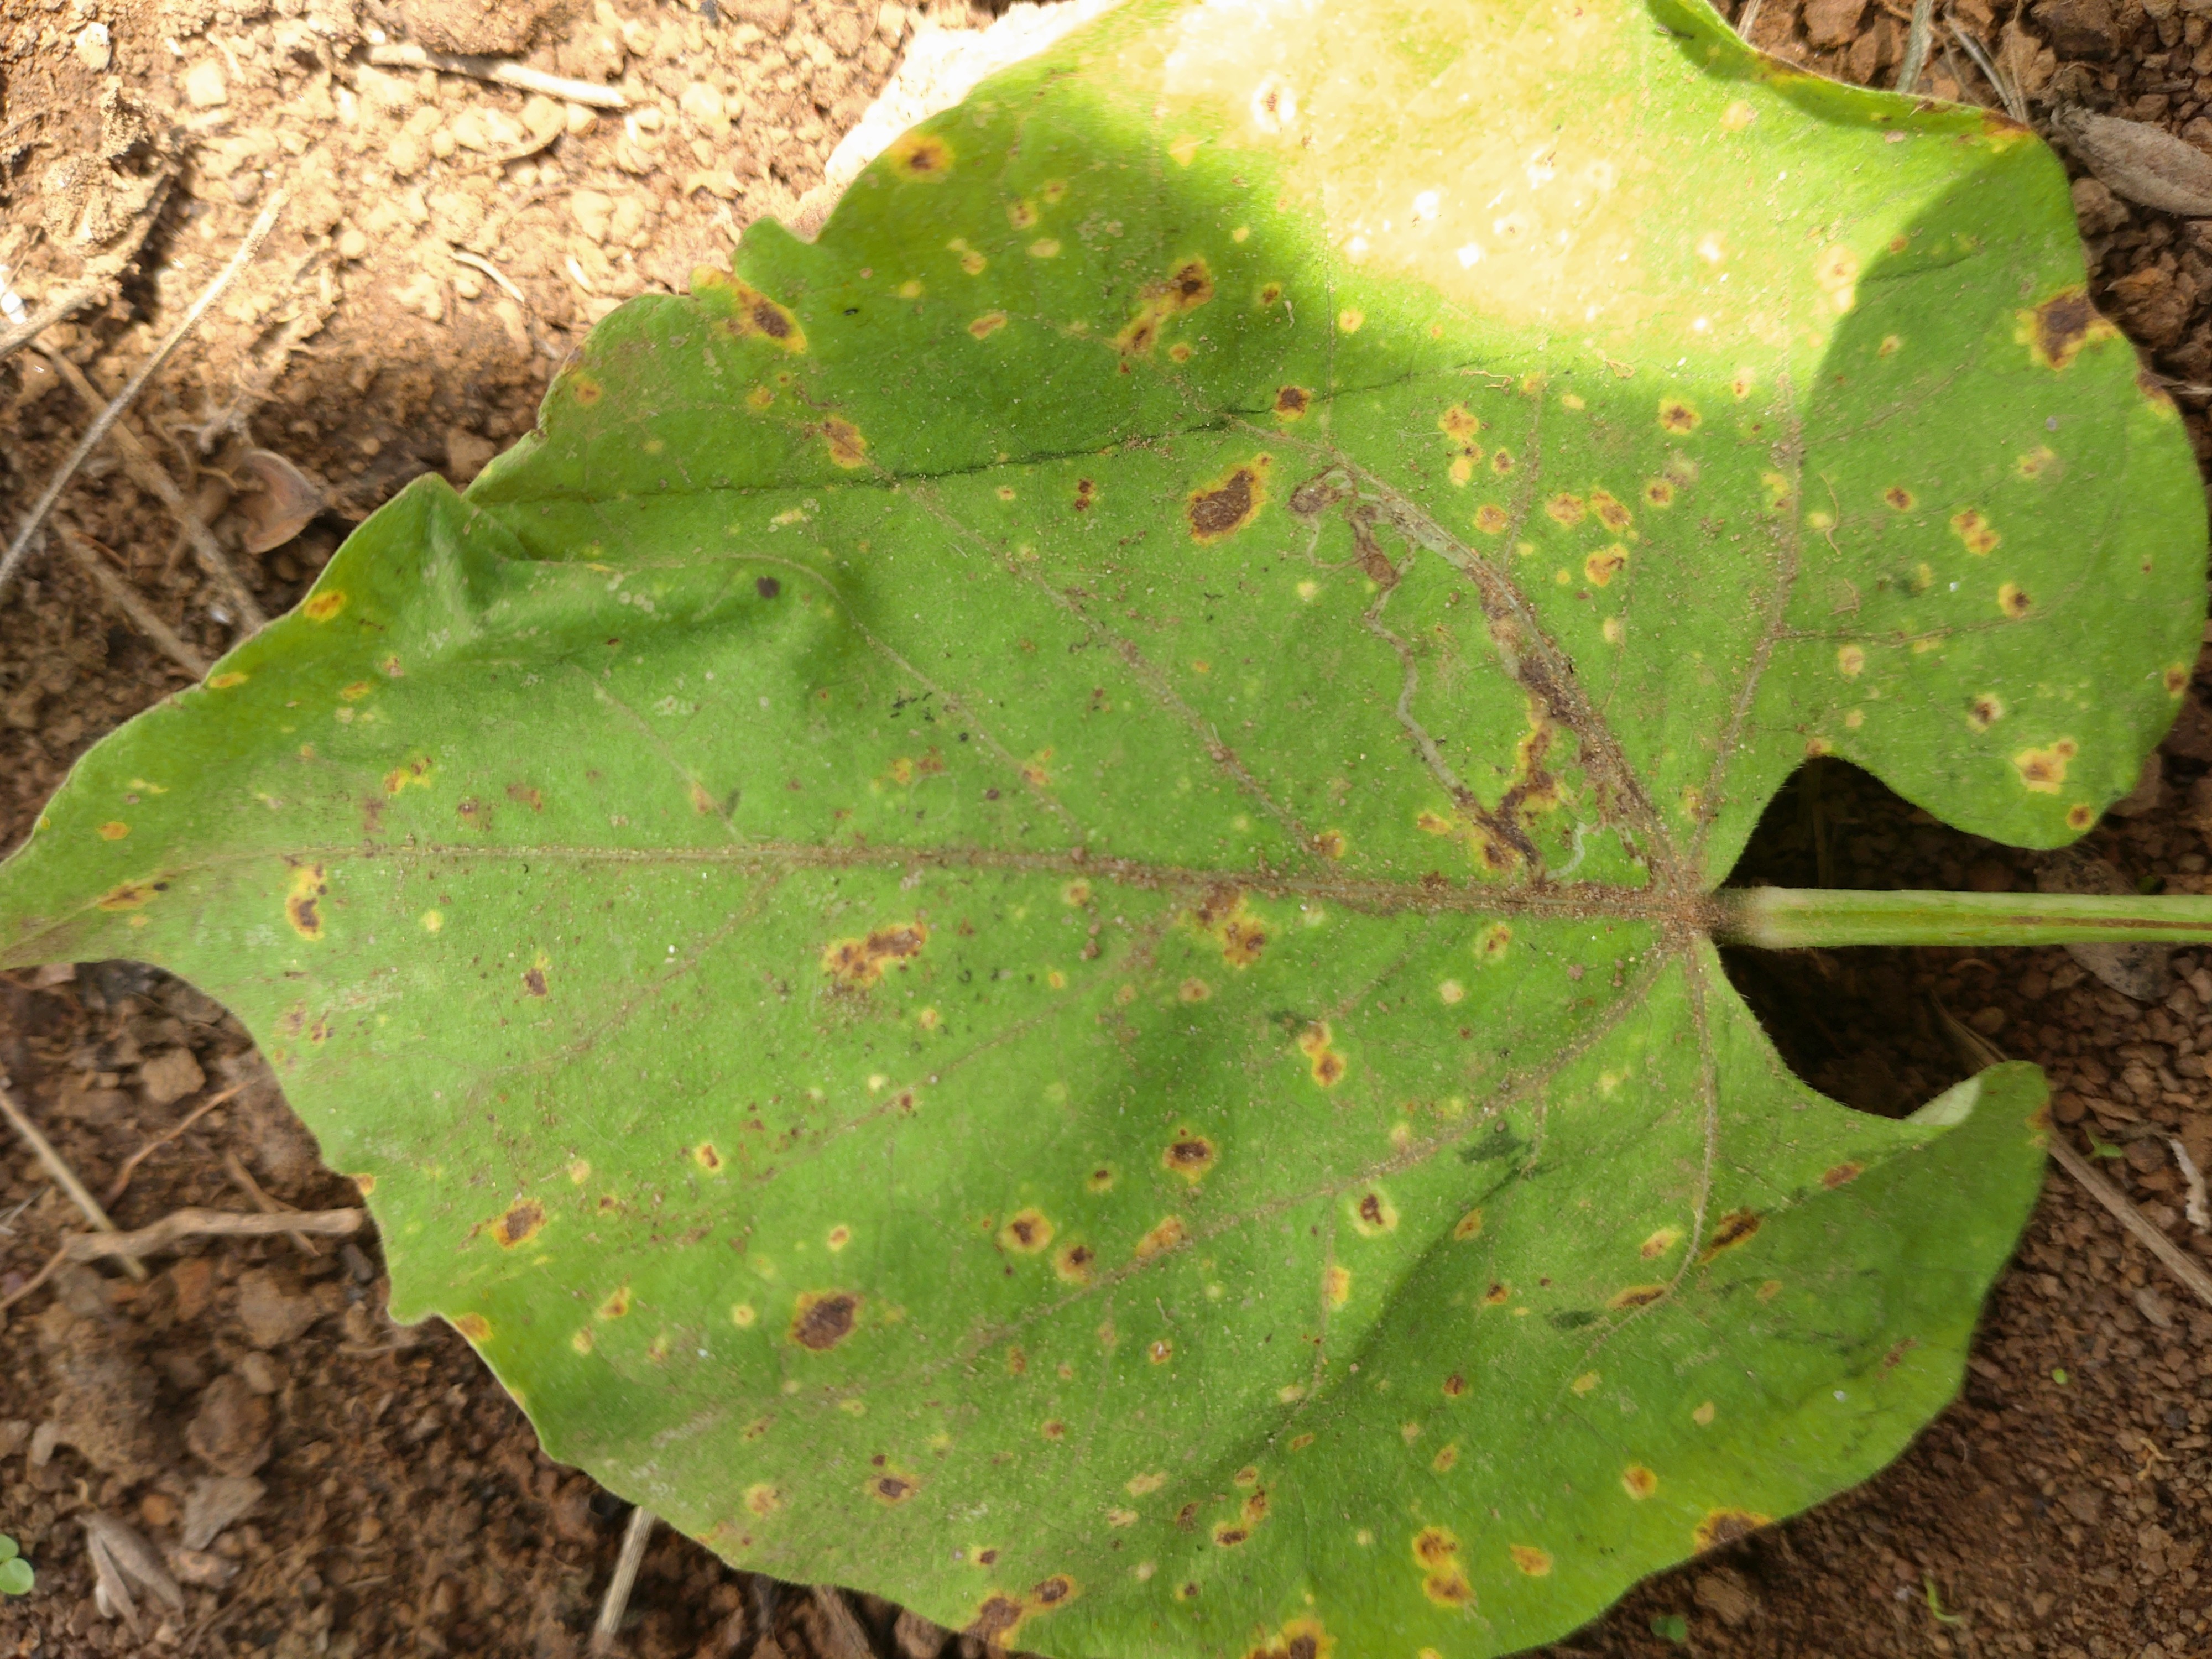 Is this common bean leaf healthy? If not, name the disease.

rust
